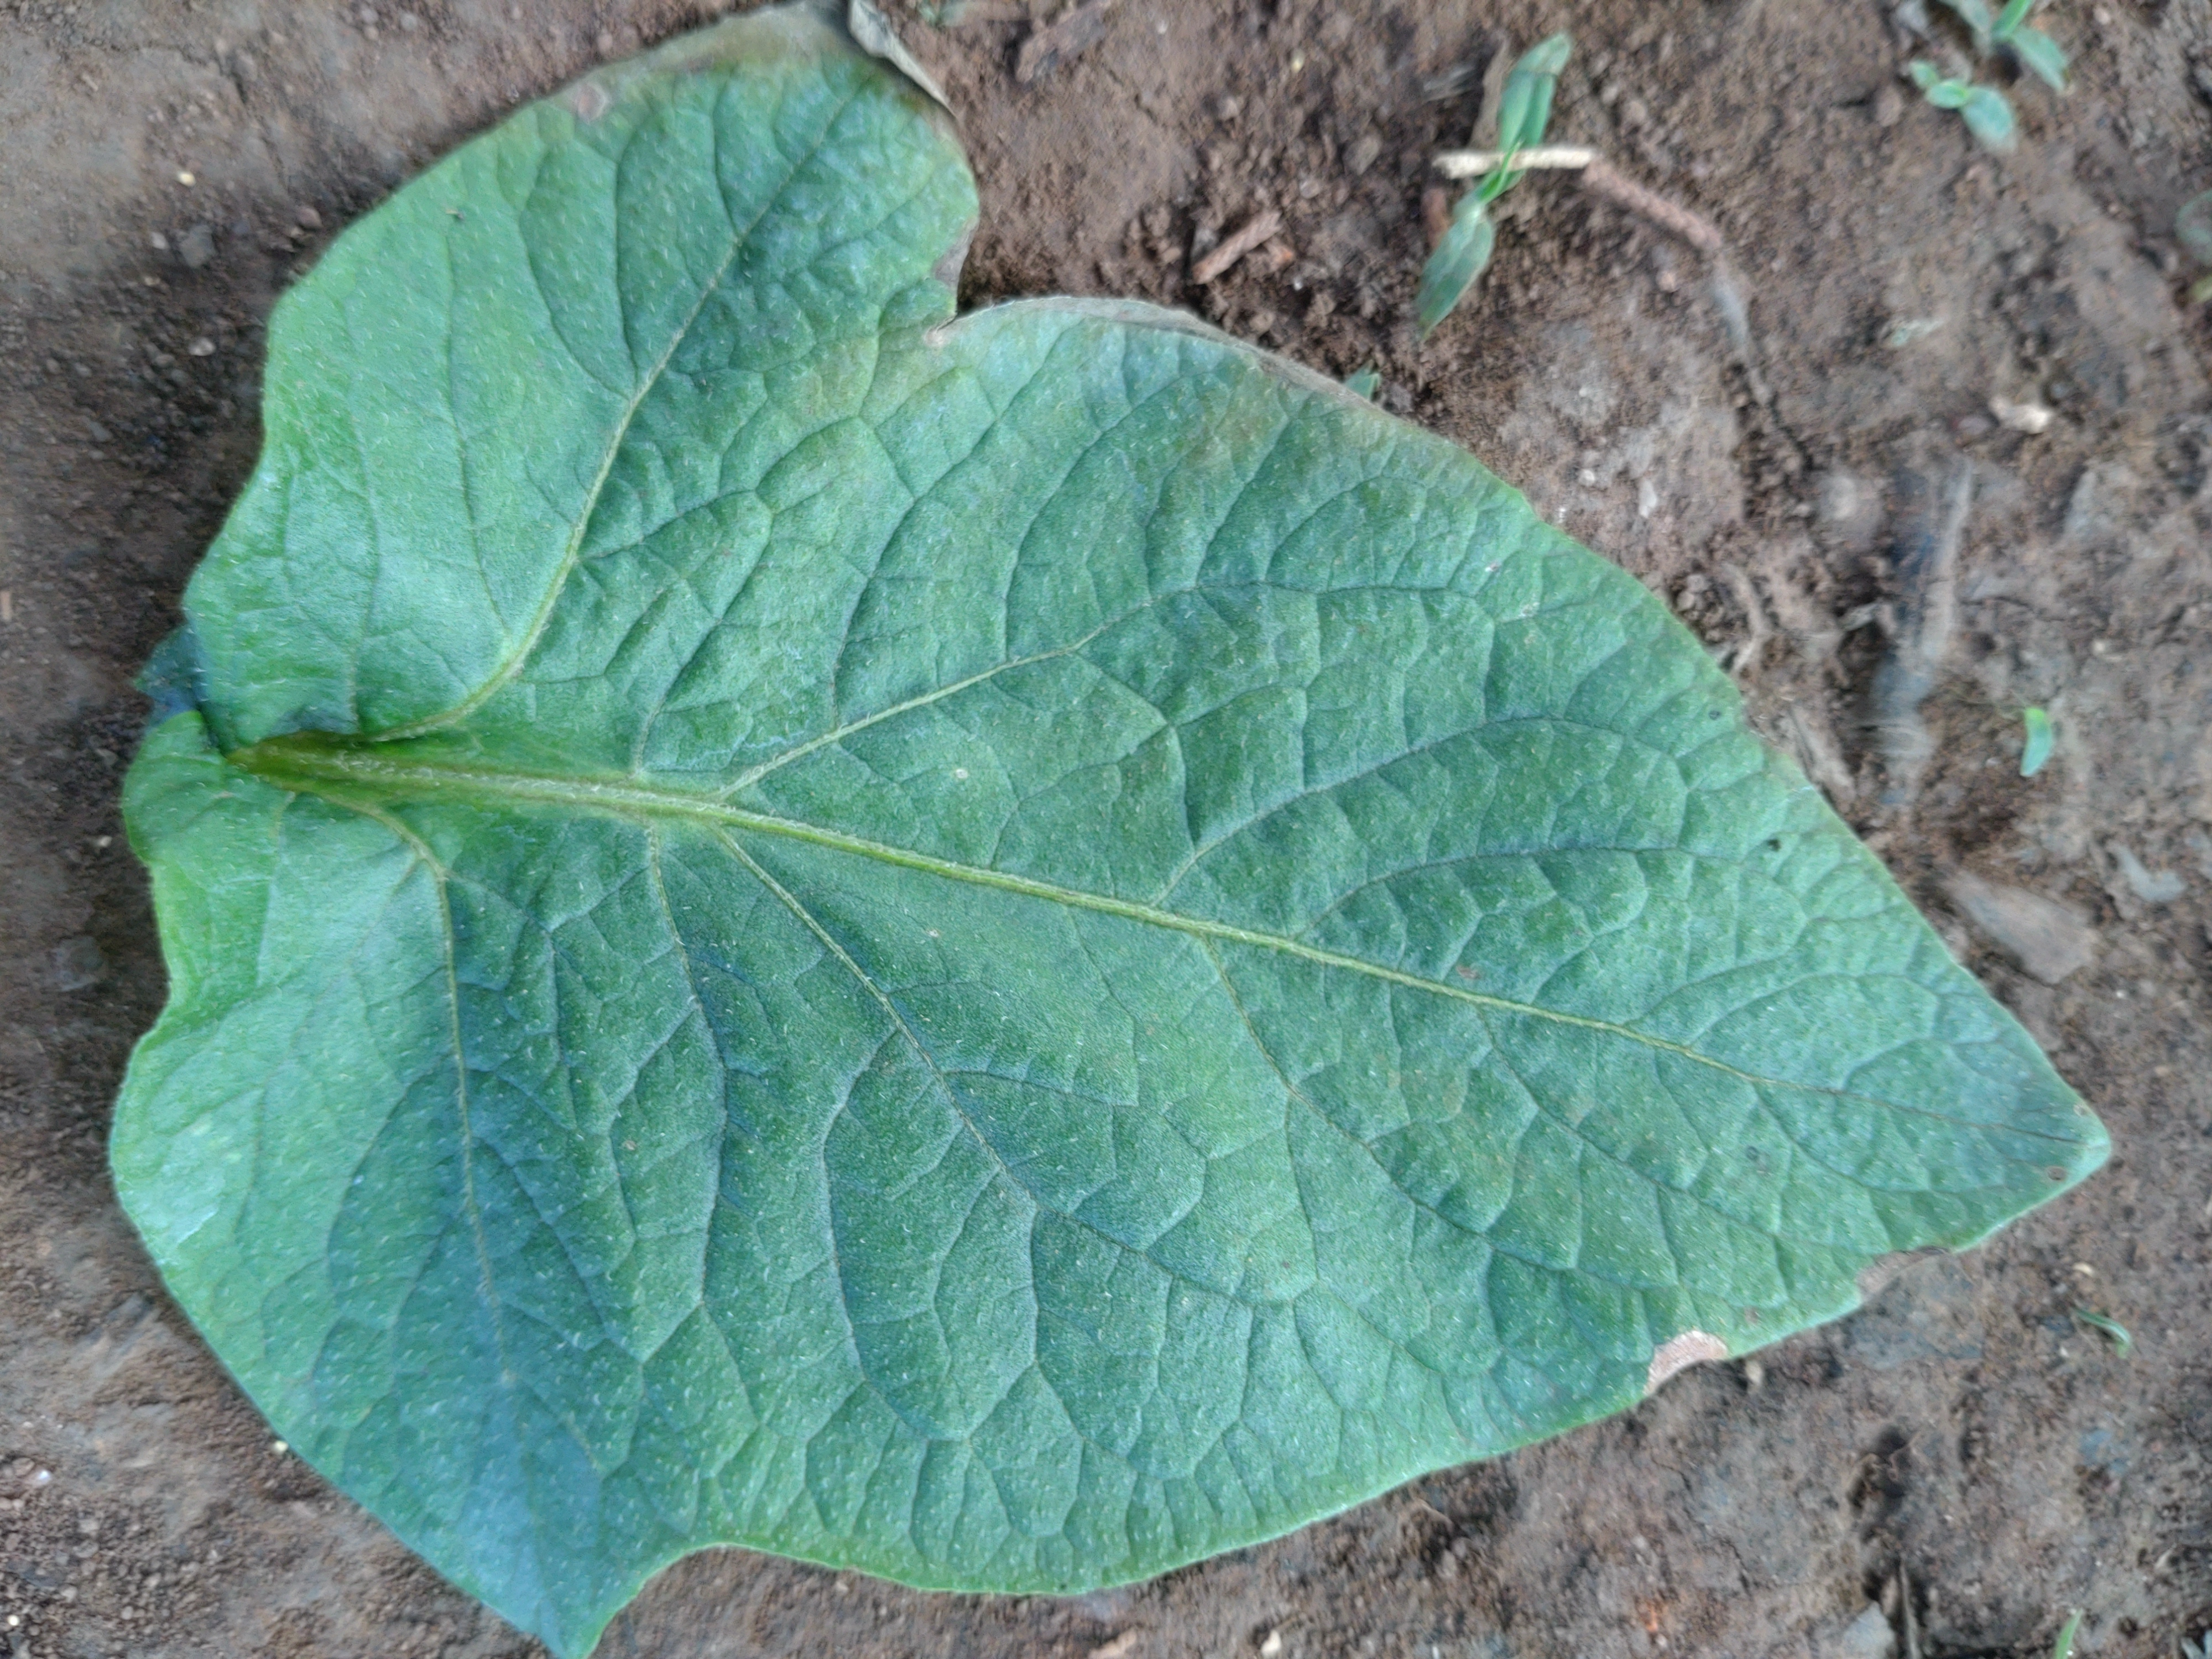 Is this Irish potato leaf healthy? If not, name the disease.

early blight
